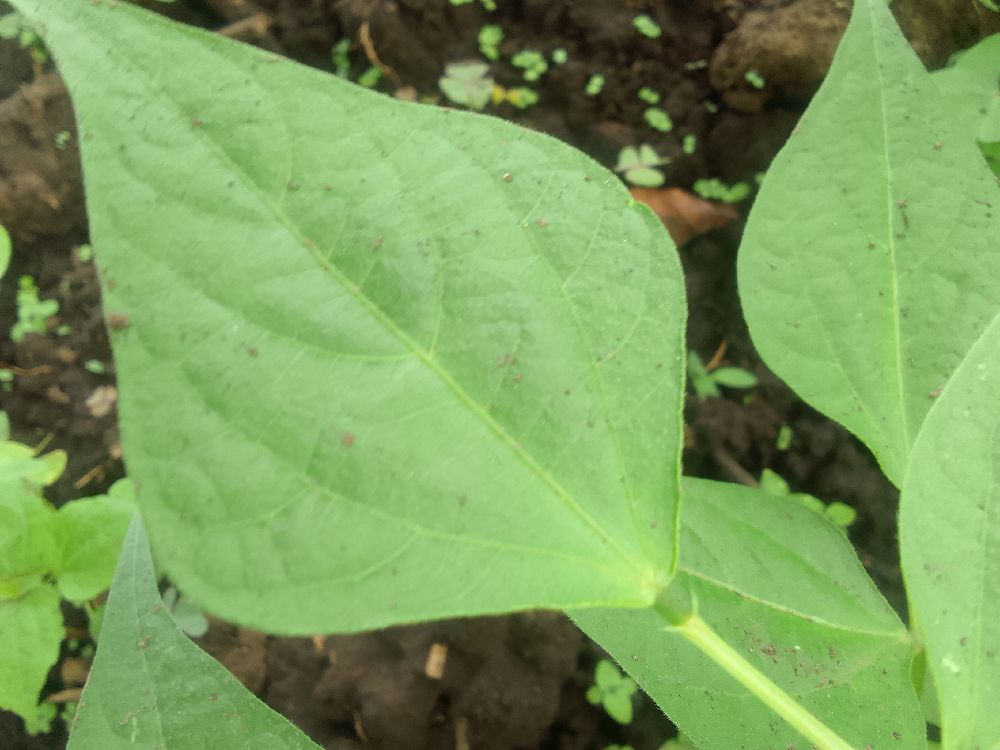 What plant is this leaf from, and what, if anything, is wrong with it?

common bean, healthy
